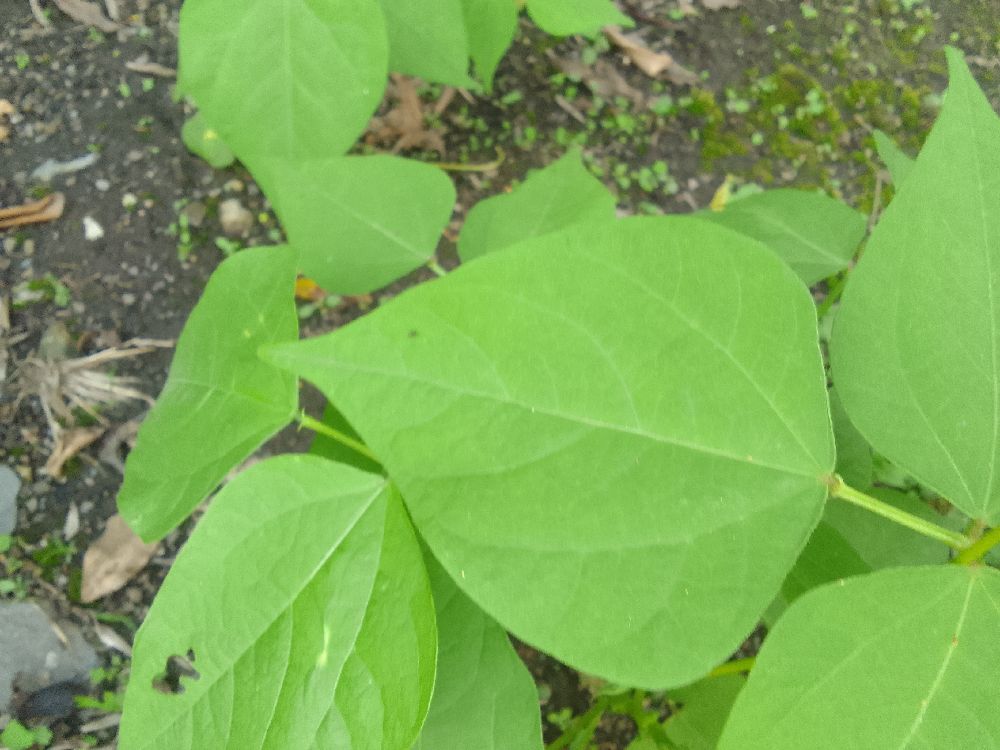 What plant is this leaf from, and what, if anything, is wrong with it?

common bean, healthy
